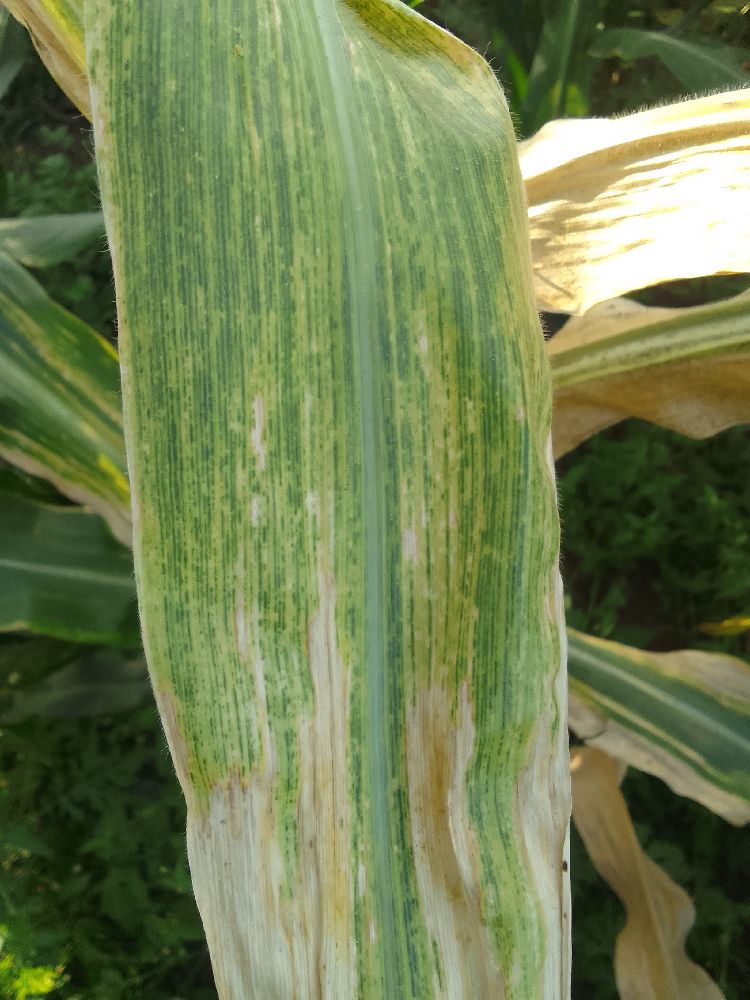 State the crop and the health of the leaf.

maize, maize lethal necrosis
